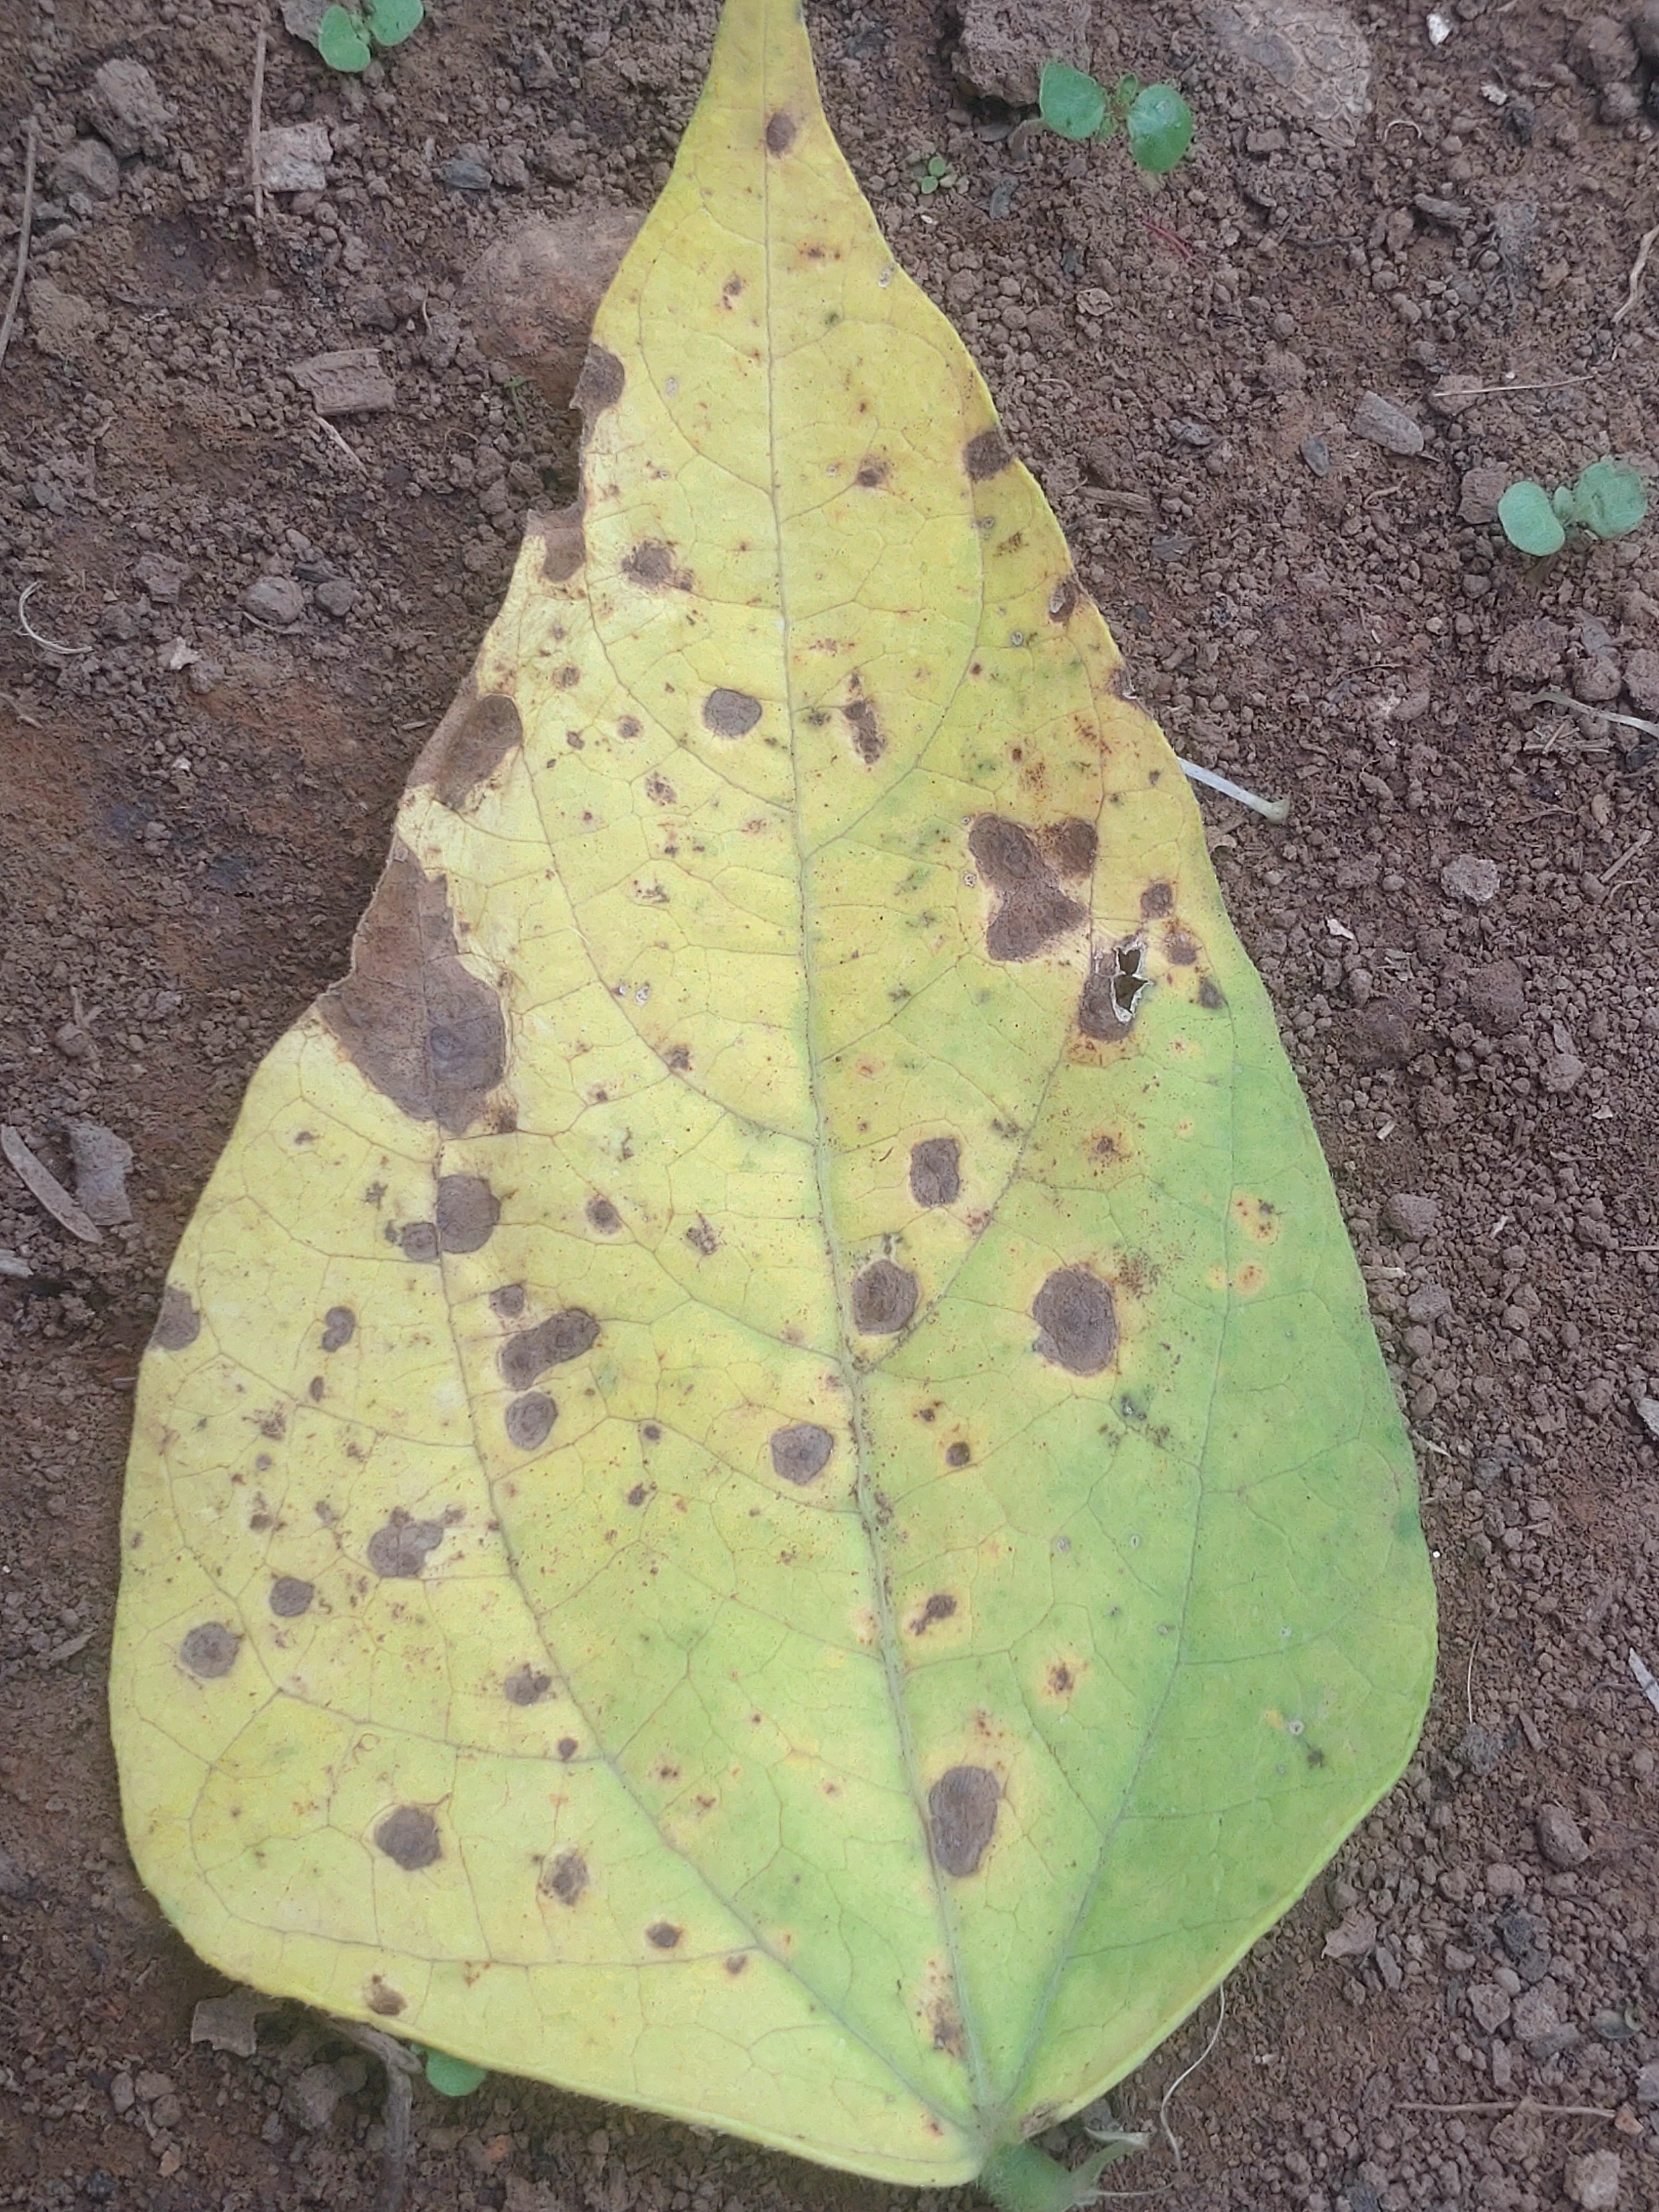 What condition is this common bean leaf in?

anthracnose
